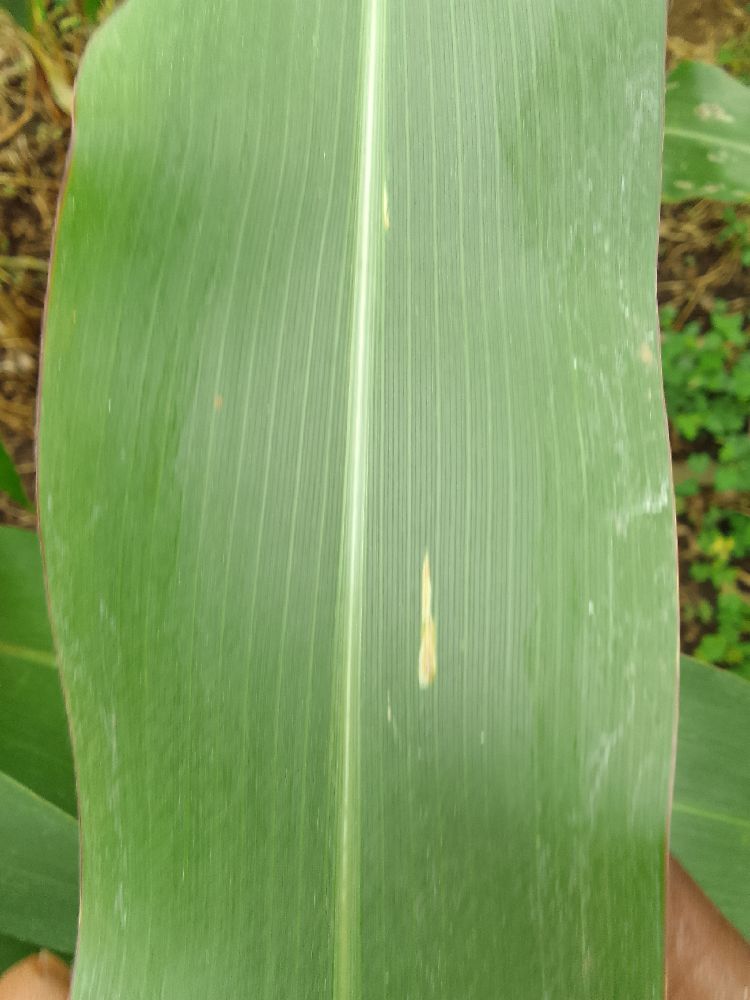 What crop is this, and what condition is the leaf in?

maize, healthy
